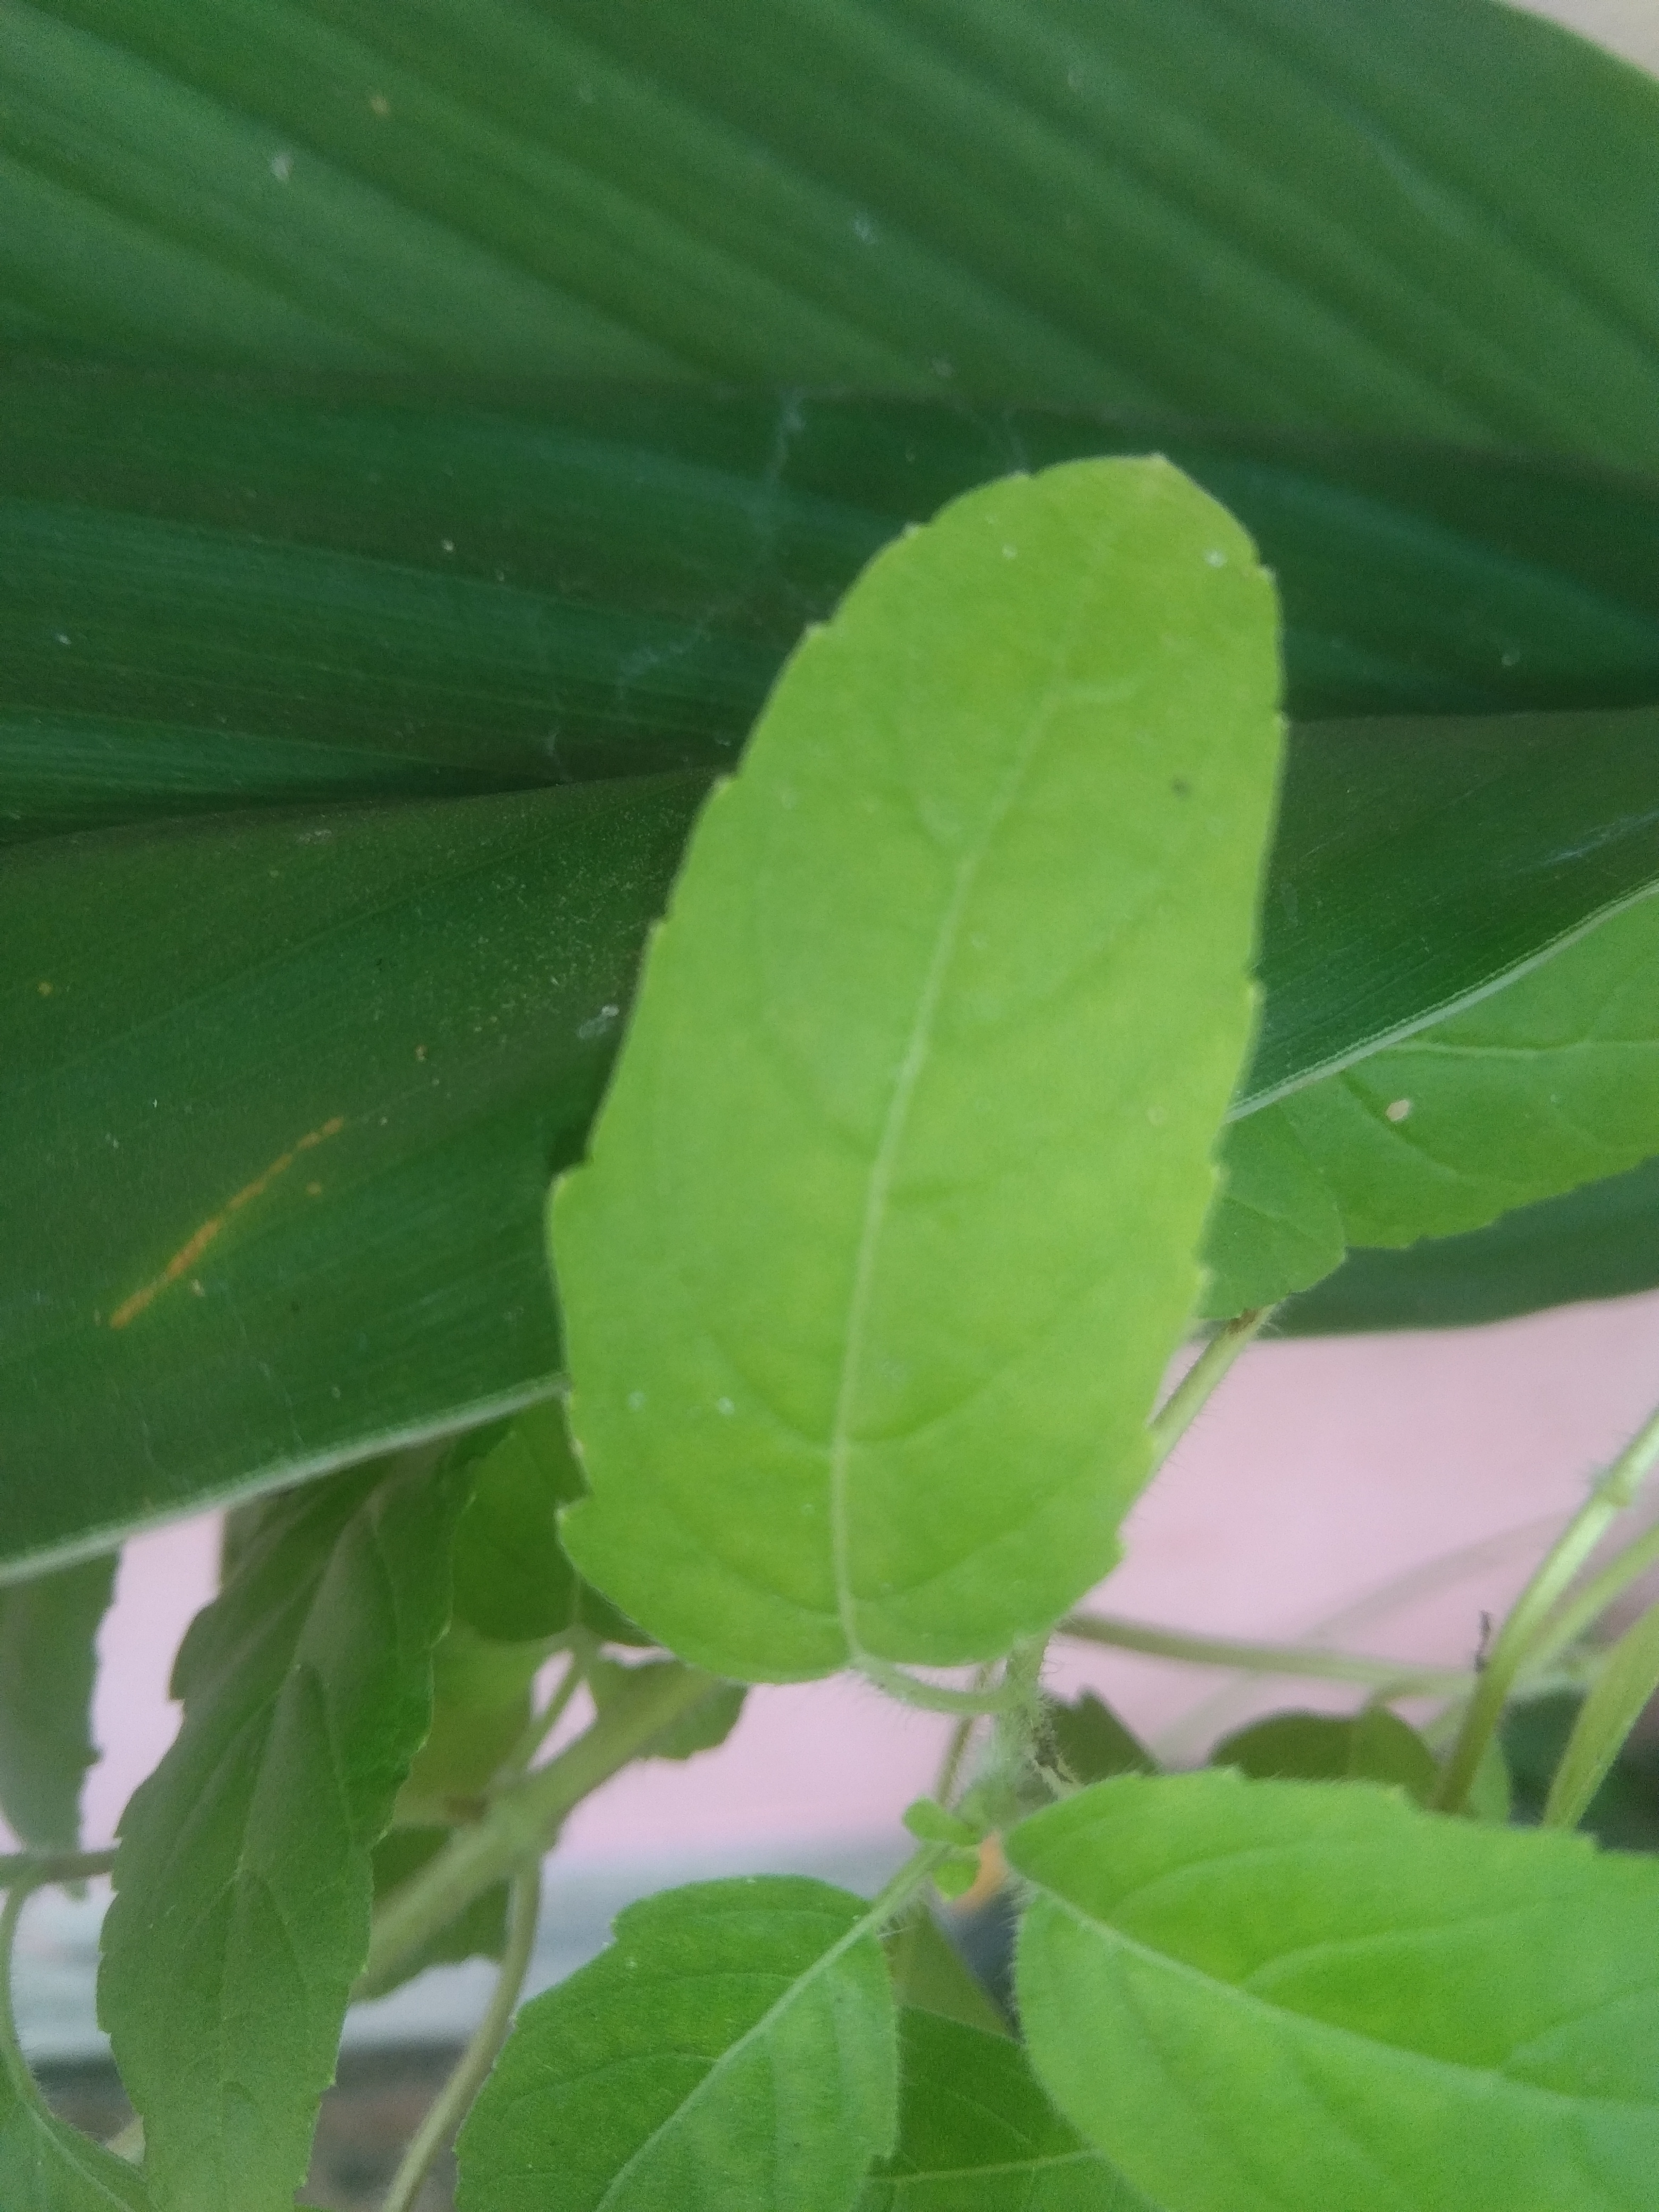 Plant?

tulshi
